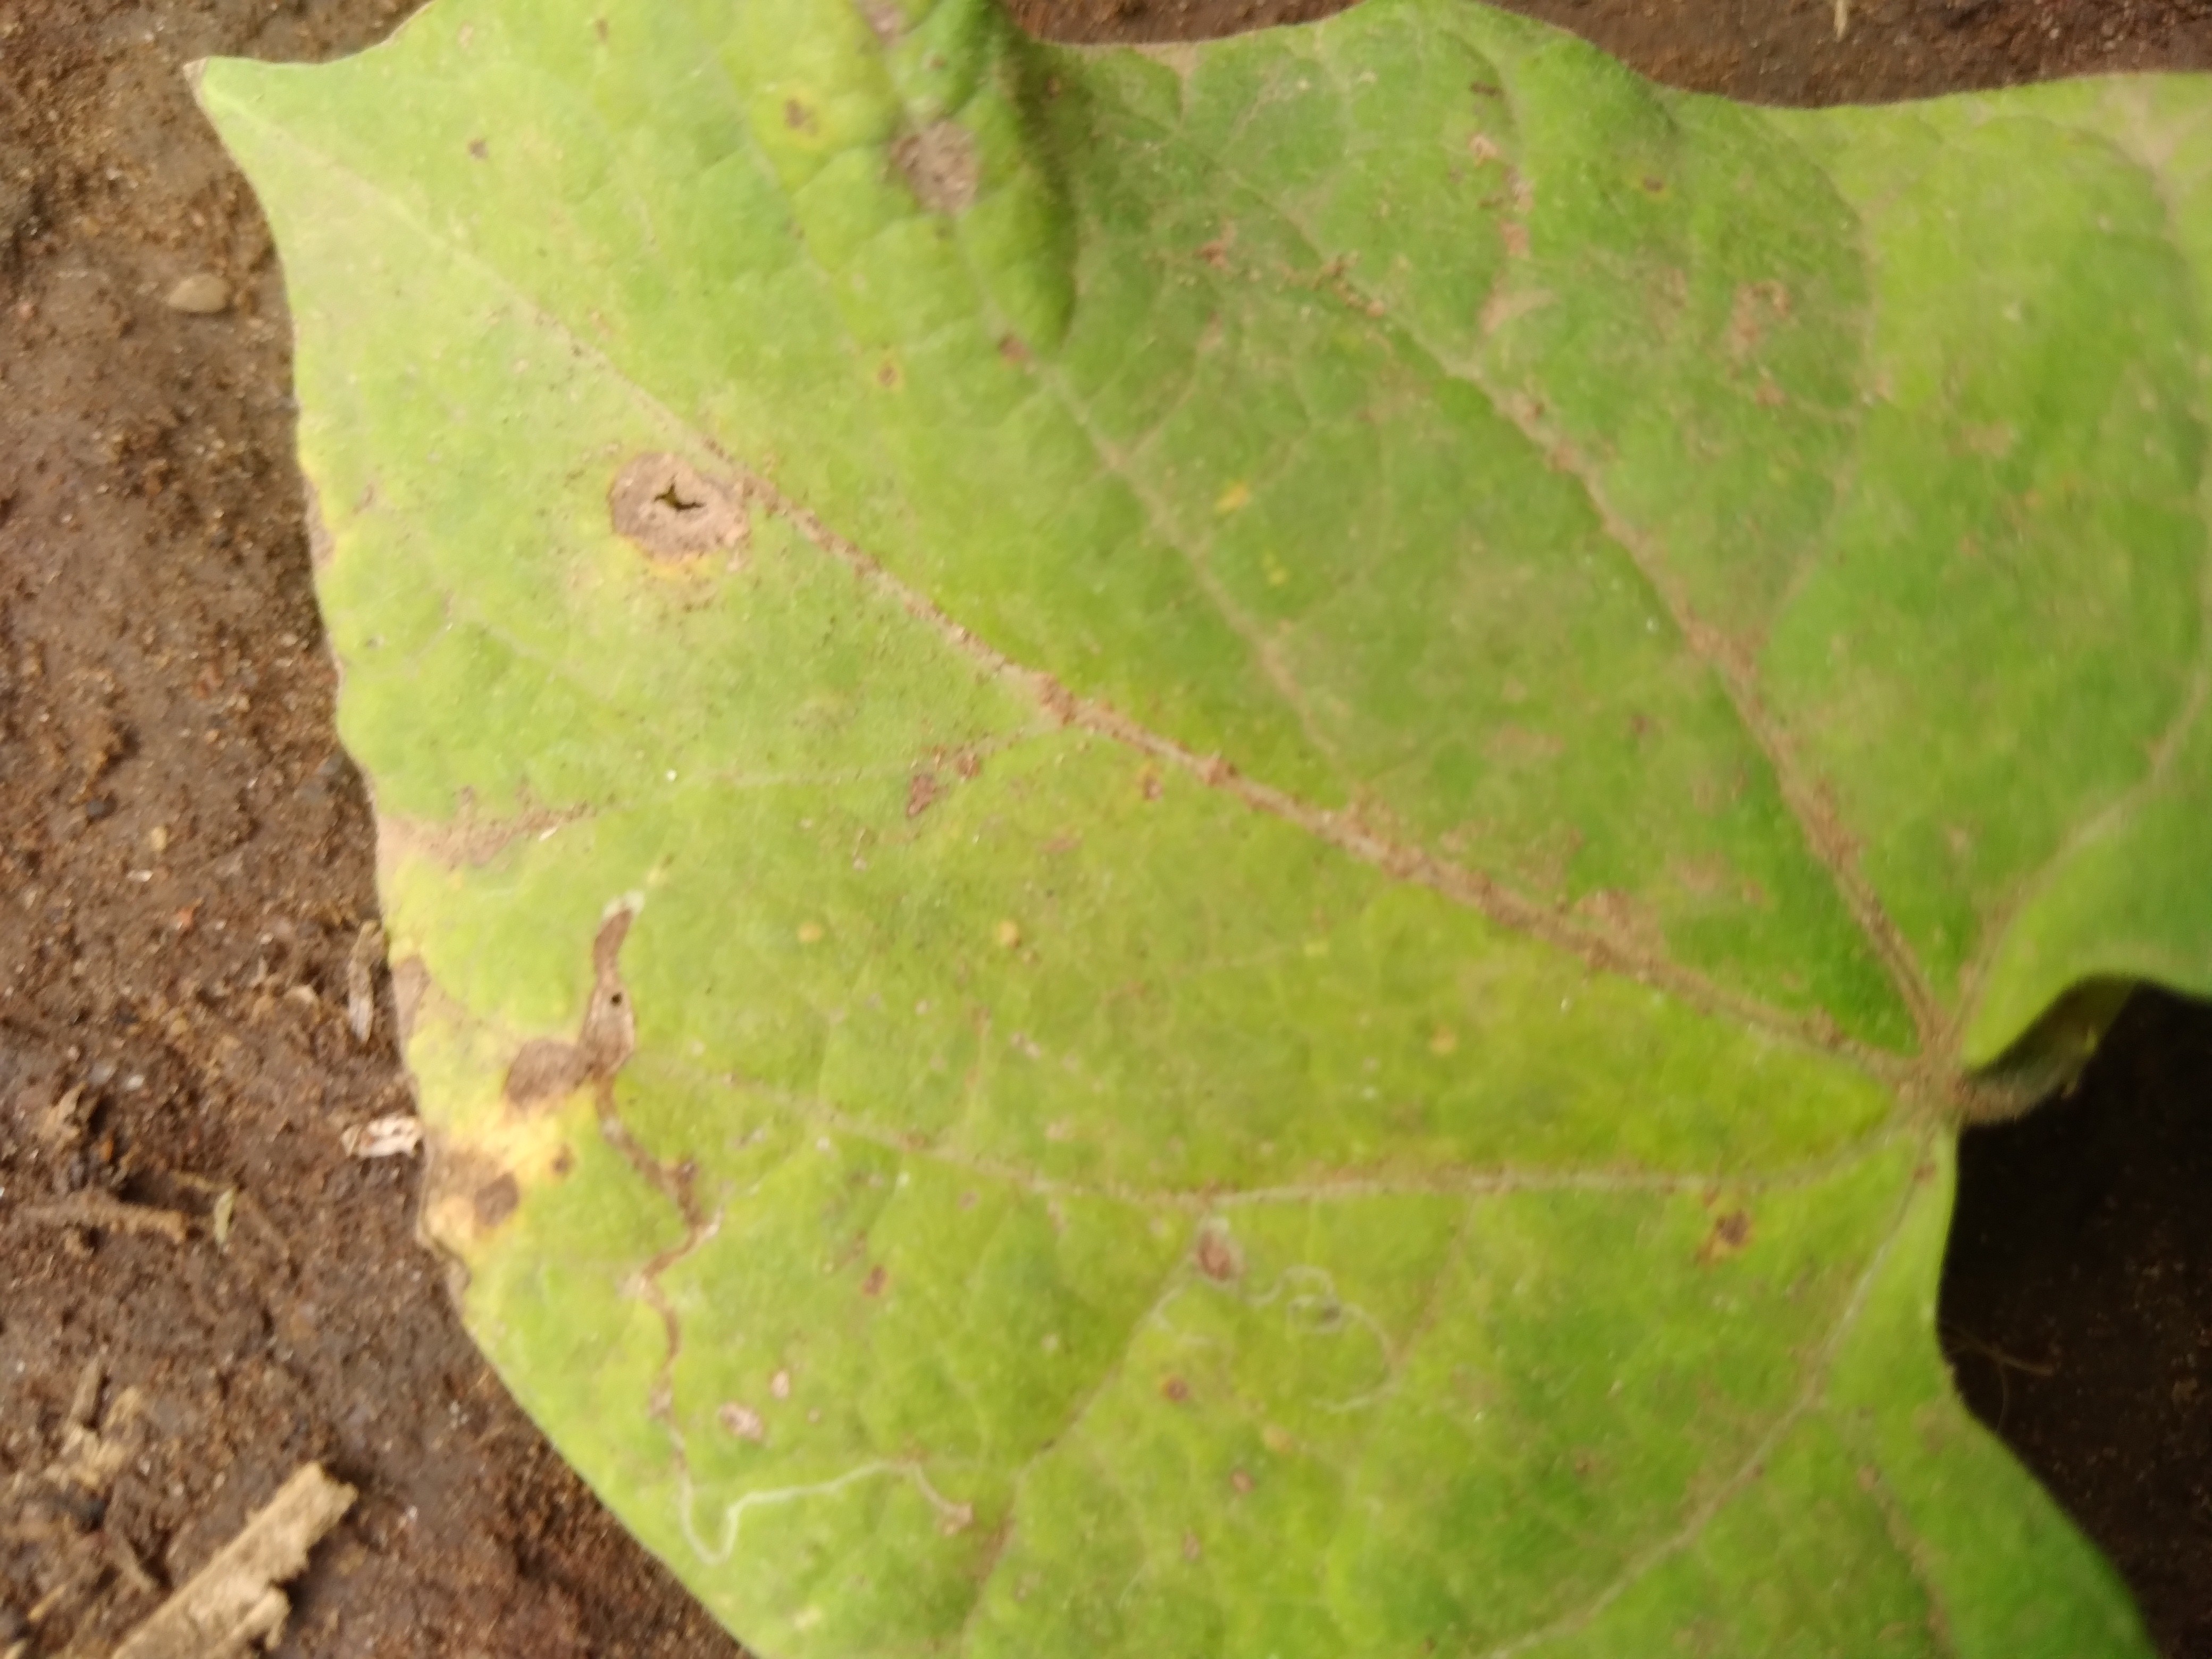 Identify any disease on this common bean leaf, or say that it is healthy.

rust
